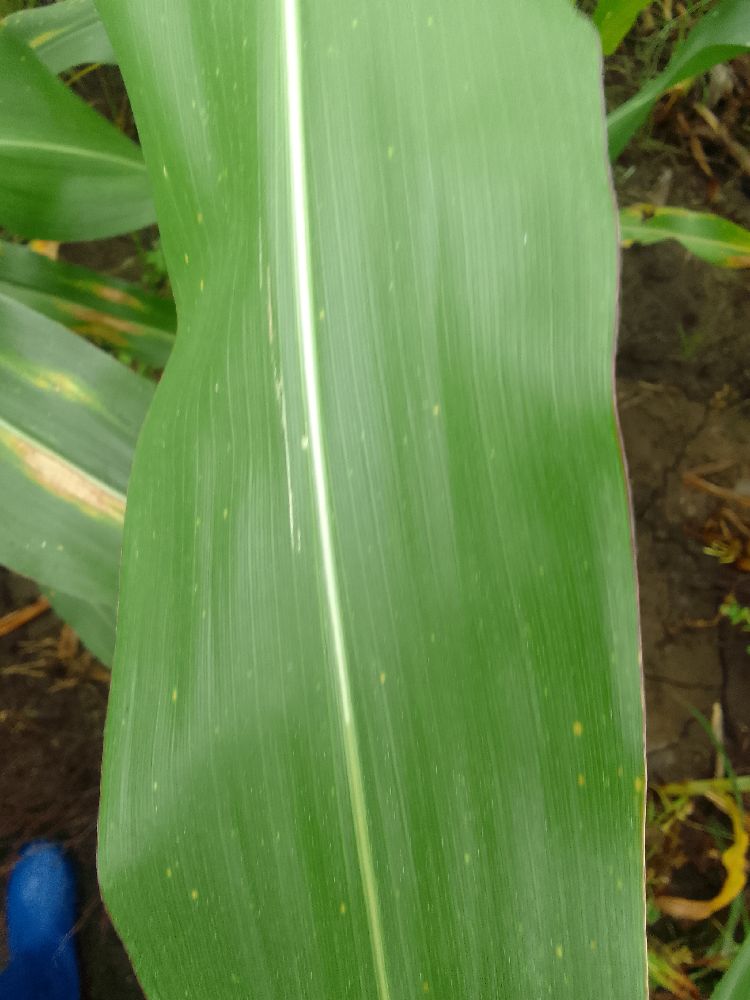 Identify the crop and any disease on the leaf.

maize, healthy
